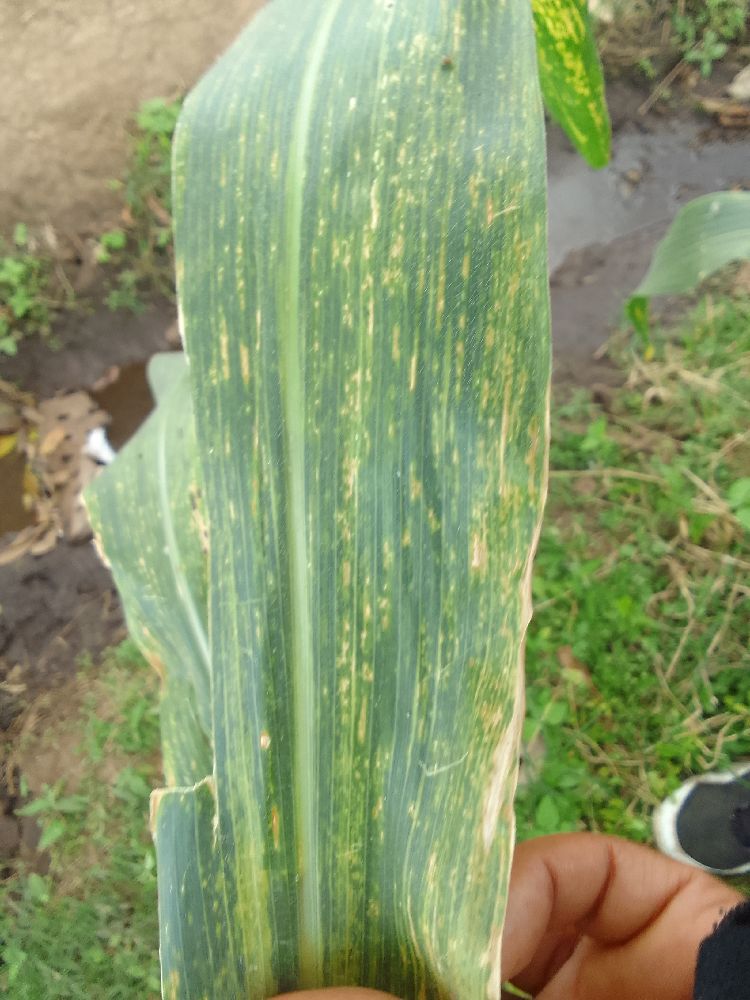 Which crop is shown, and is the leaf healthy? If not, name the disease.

maize, maize lethal necrosis
